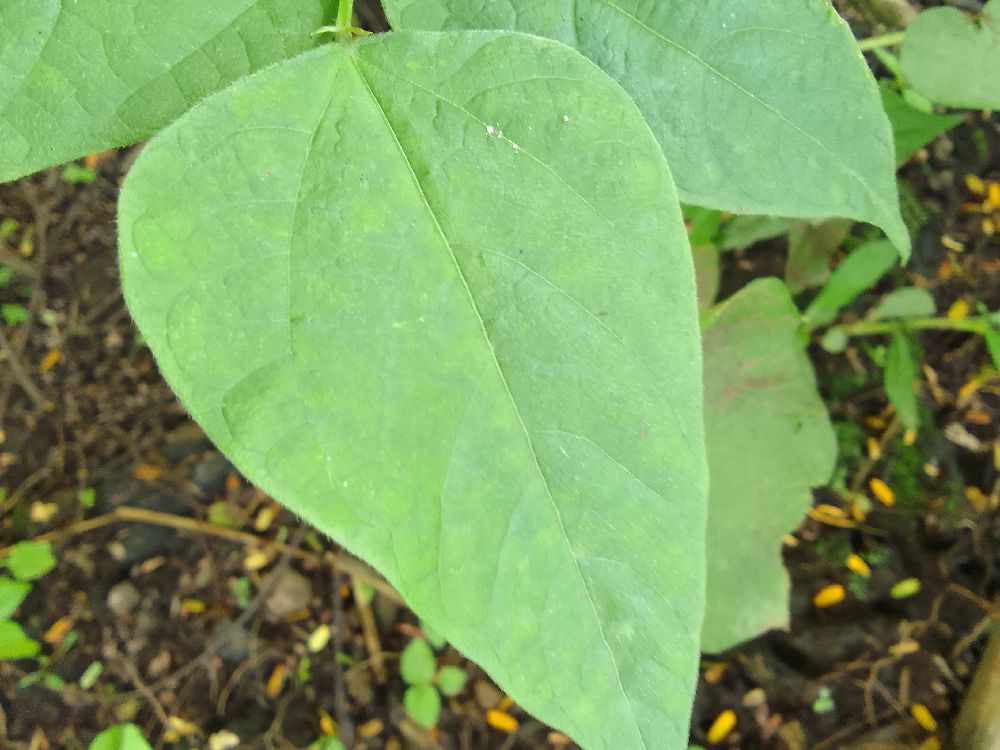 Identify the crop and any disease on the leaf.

common bean, healthy
